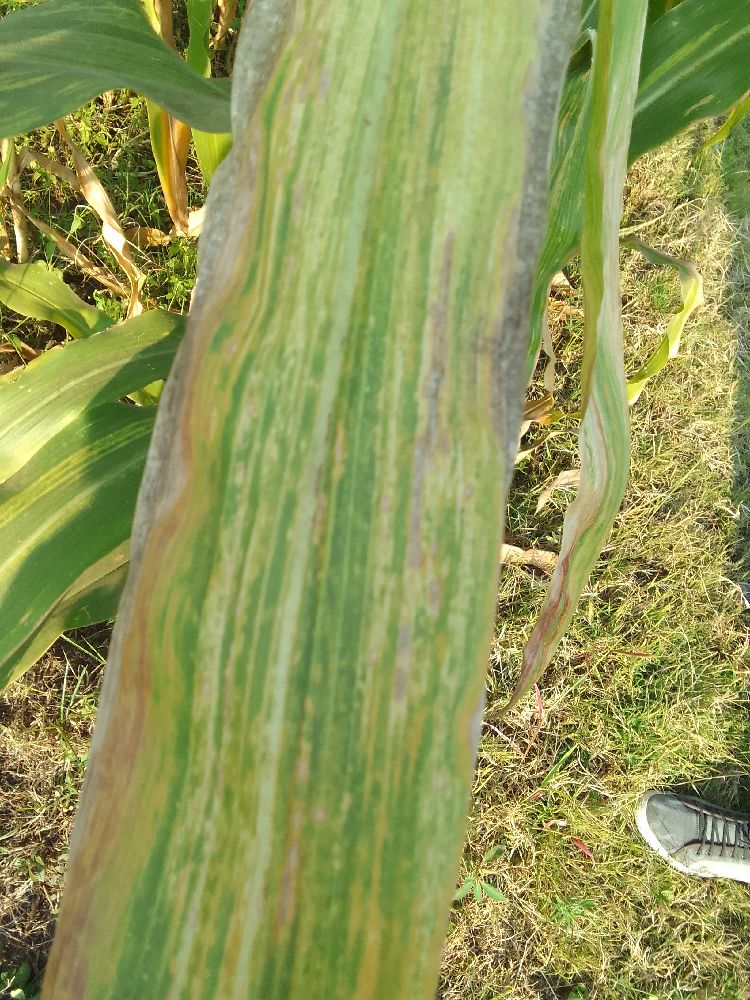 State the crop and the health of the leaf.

maize, maize lethal necrosis
